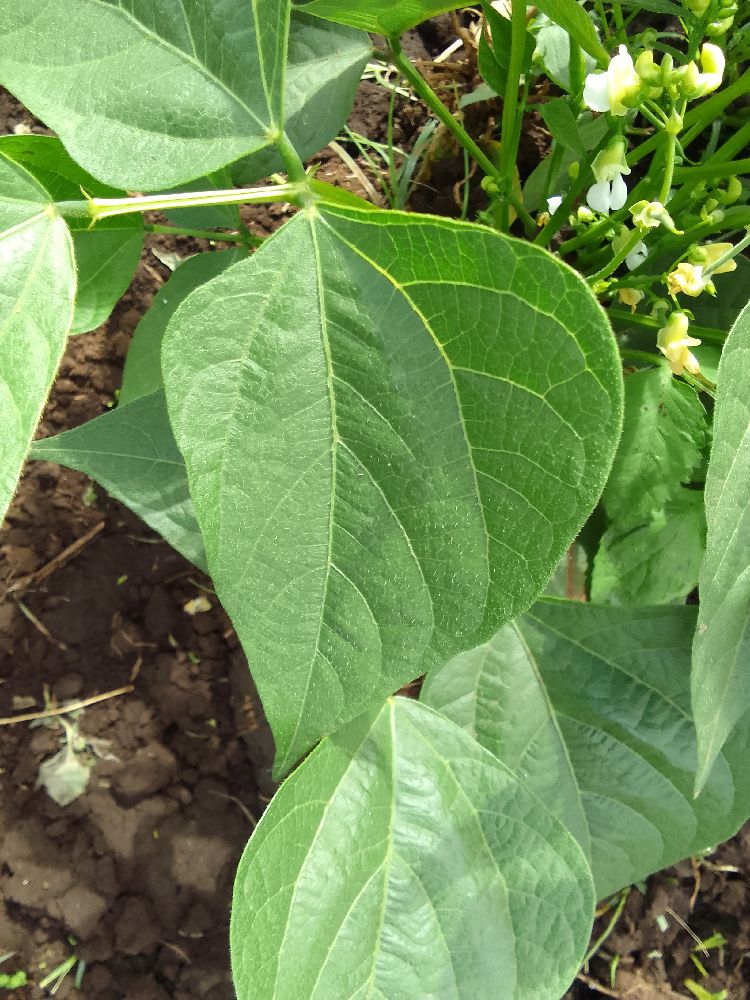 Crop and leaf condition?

common bean, healthy
